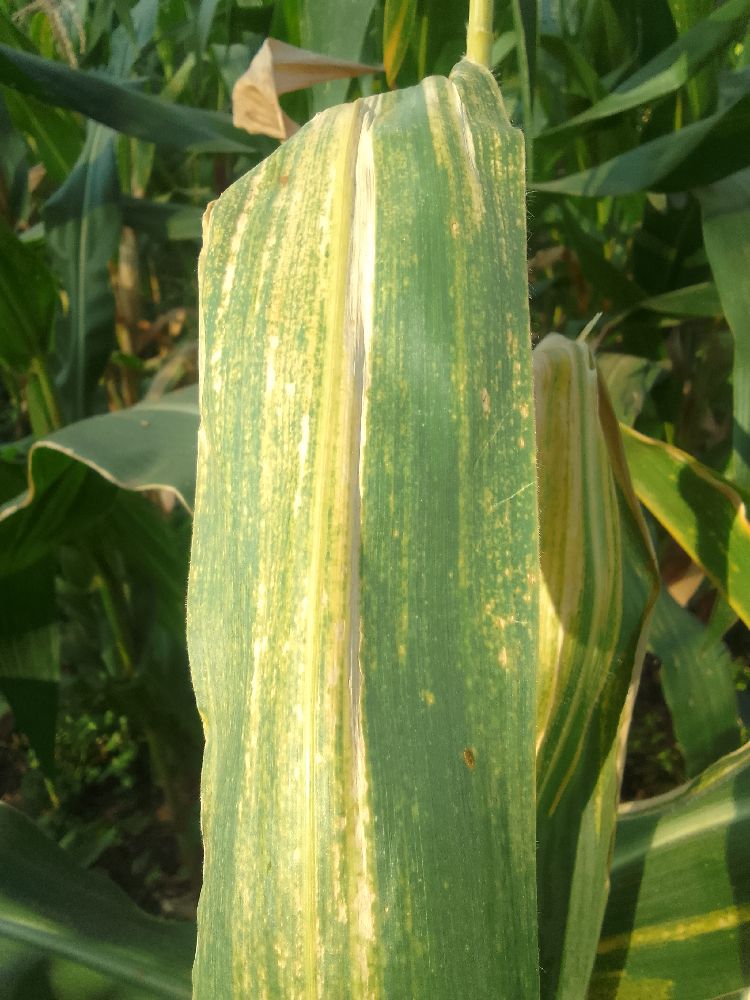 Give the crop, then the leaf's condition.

maize, maize lethal necrosis
